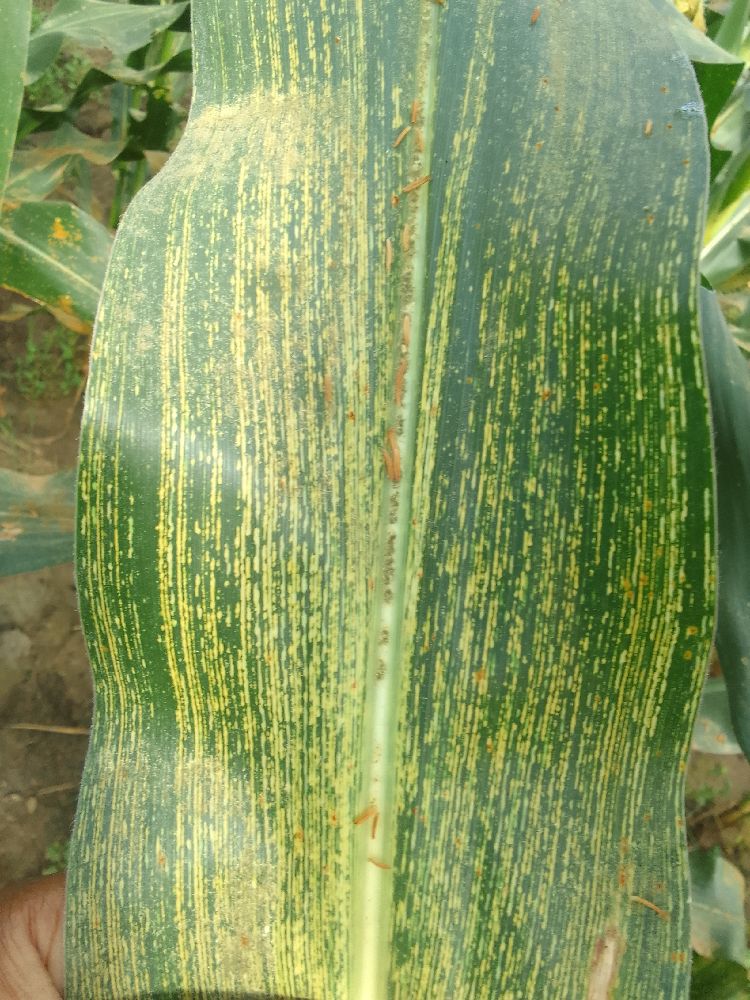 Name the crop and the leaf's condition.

maize, maize streak virus
